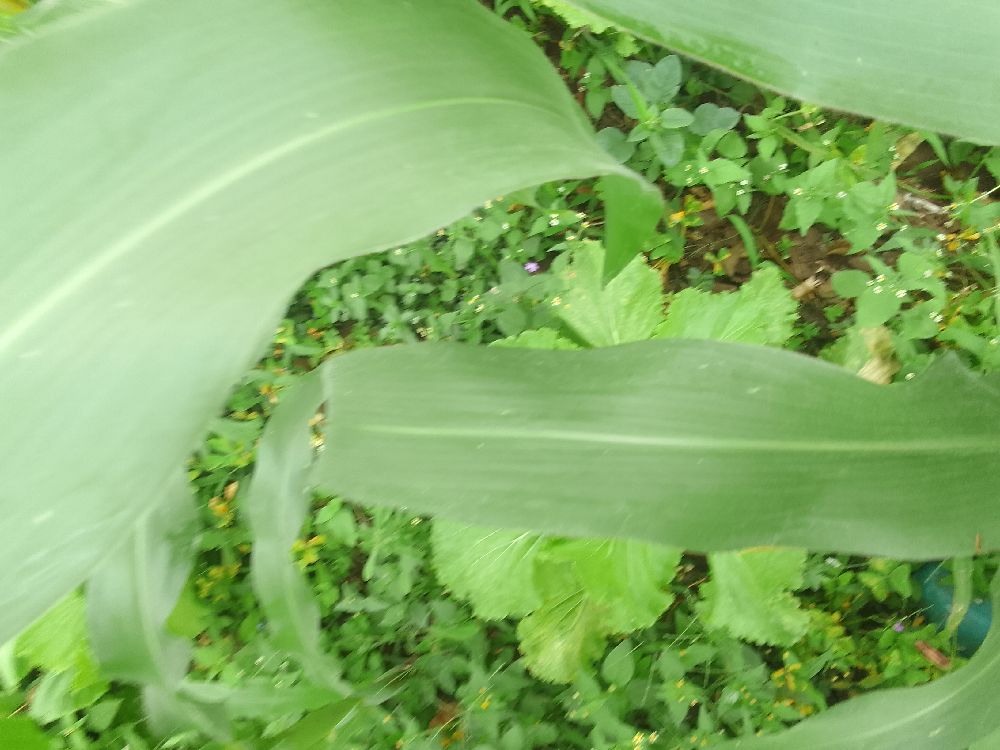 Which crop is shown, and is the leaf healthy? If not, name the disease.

maize, healthy
